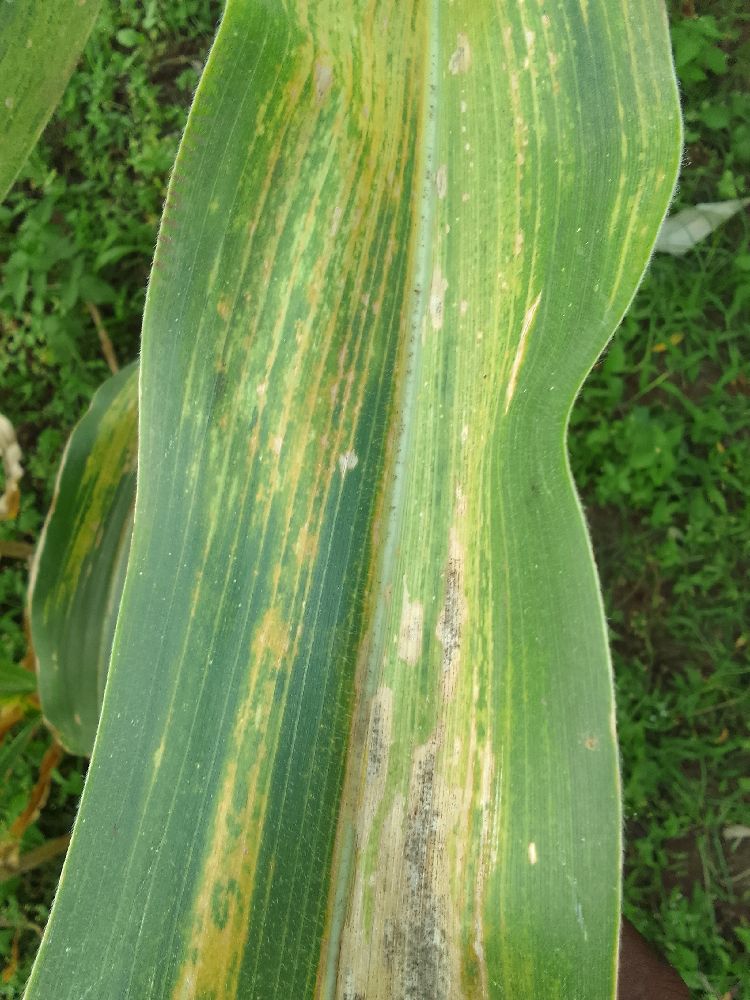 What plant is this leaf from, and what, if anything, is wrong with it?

maize, maize lethal necrosis
